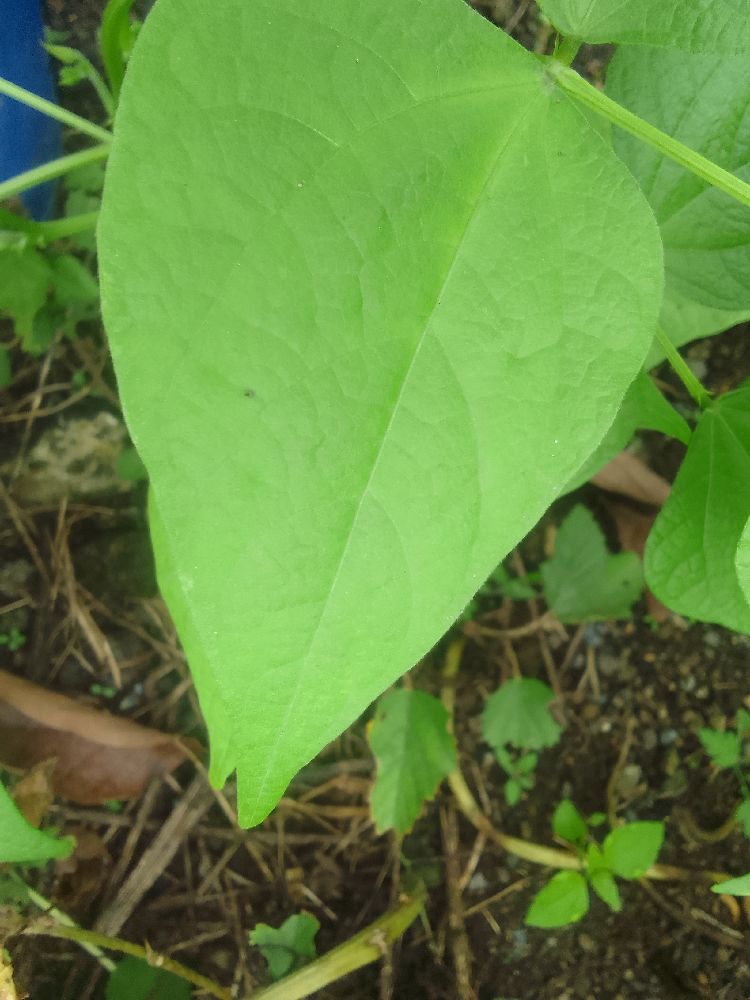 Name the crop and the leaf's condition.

common bean, healthy
